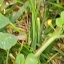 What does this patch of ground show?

unstructured weed
